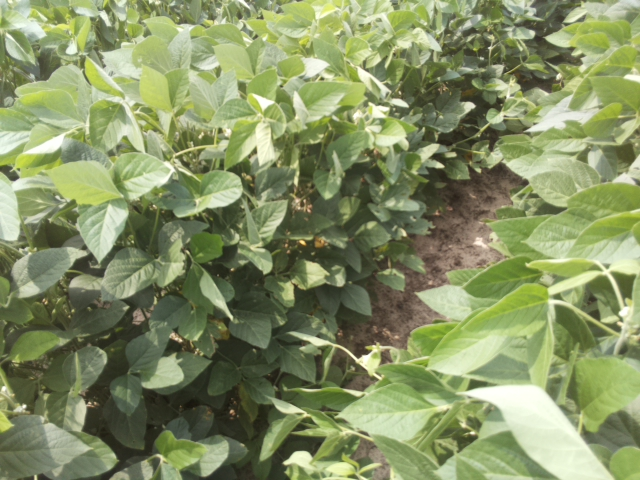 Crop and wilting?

soybean, slight leaflet or petiole turgor loss in upper canopy
